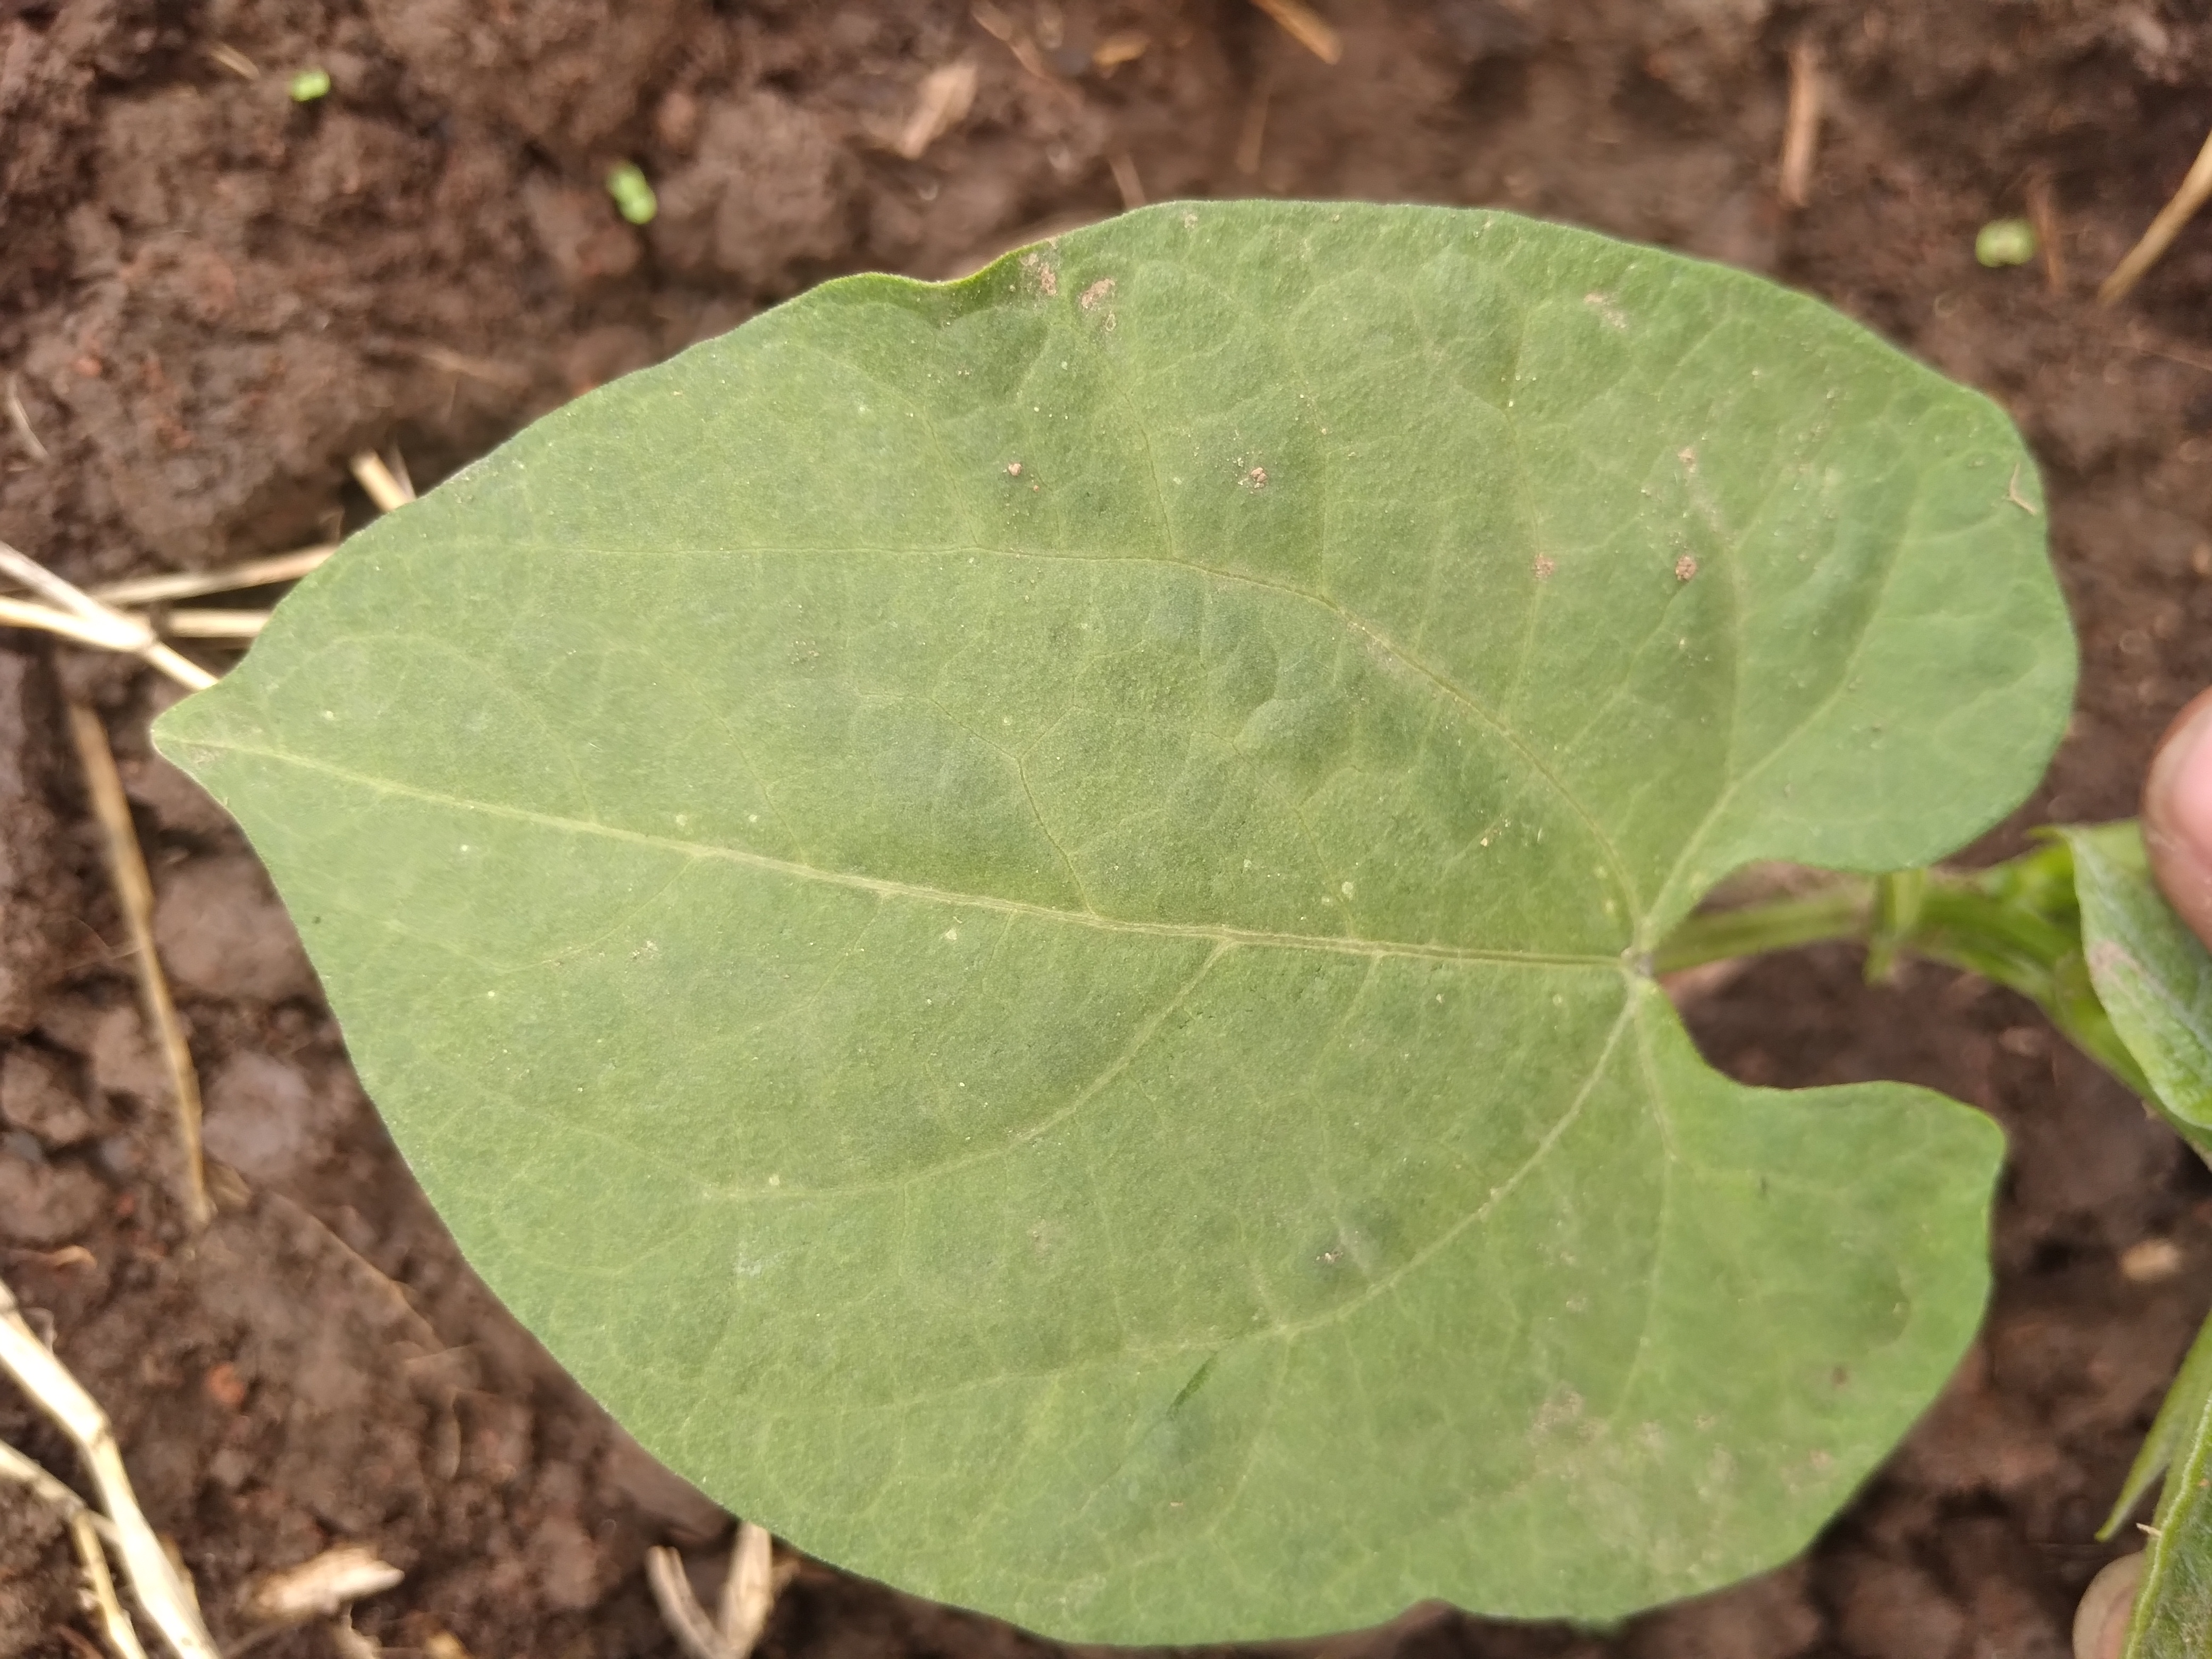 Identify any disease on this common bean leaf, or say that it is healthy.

healthy
